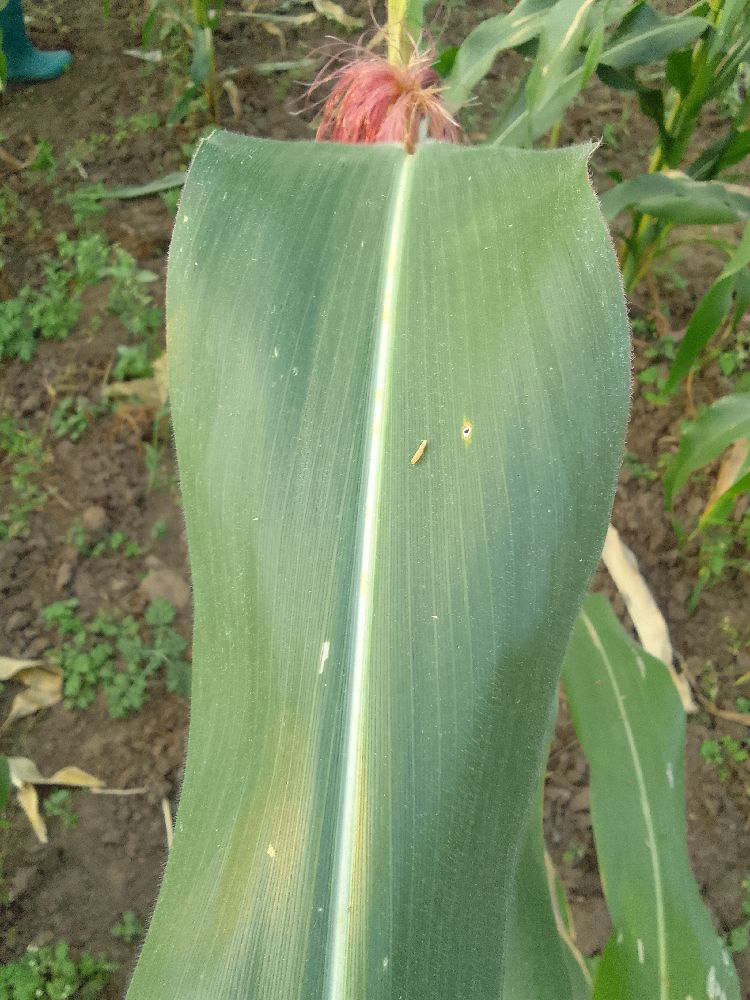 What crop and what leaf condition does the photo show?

maize, healthy
